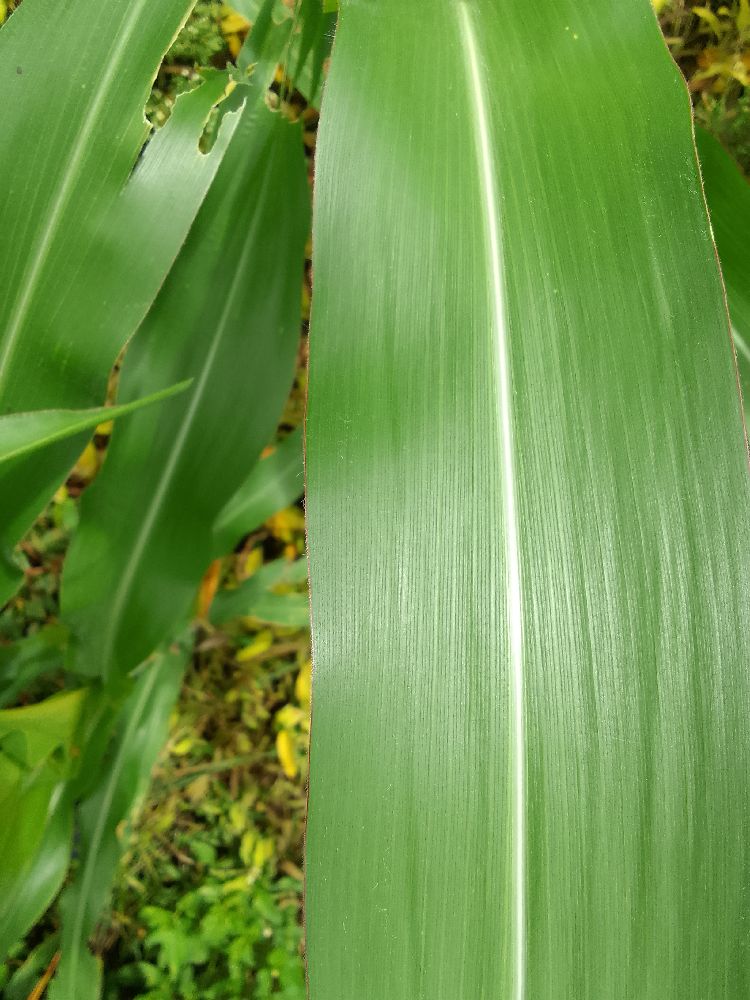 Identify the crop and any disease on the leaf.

maize, healthy
